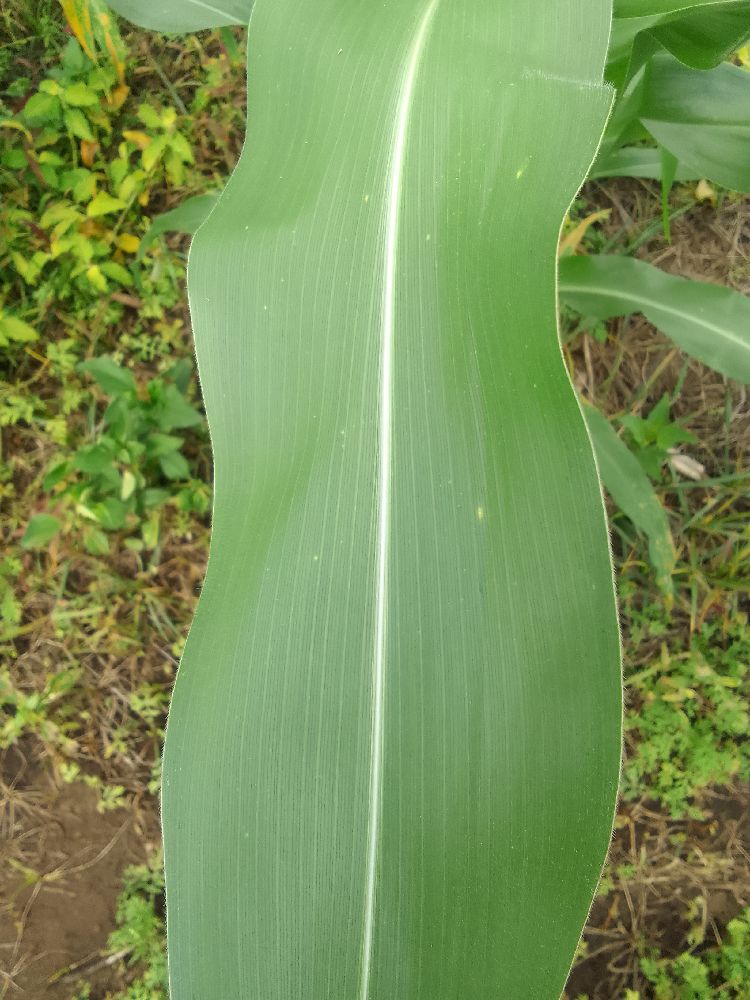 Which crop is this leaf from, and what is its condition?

maize, healthy
